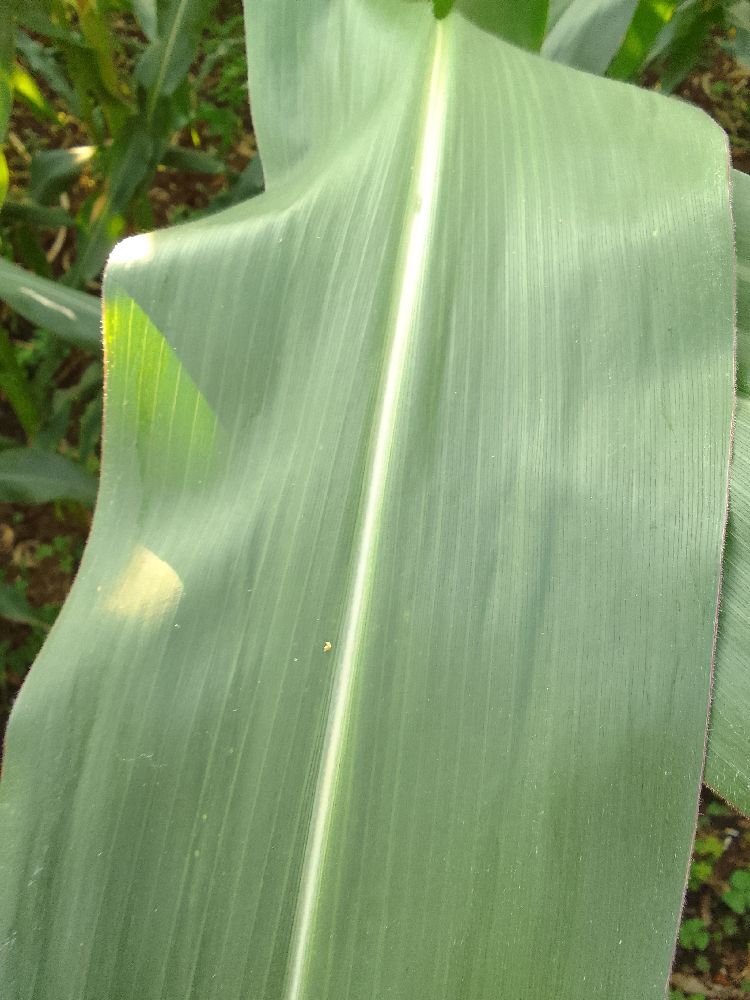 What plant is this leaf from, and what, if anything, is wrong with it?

maize, healthy
